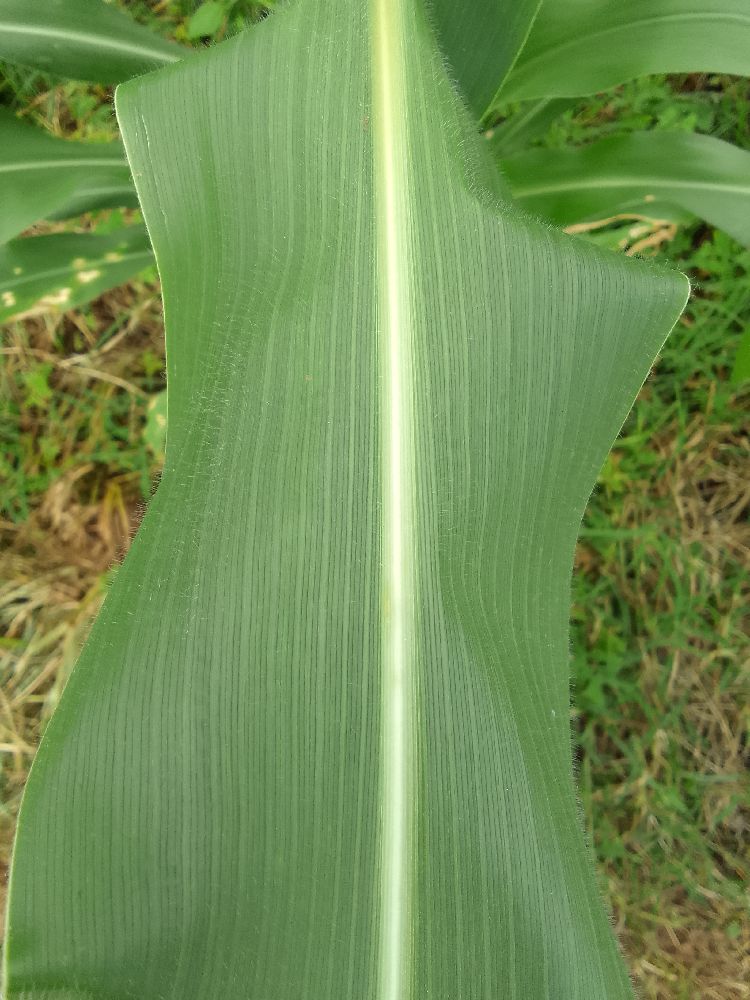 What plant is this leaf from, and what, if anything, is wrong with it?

maize, healthy
